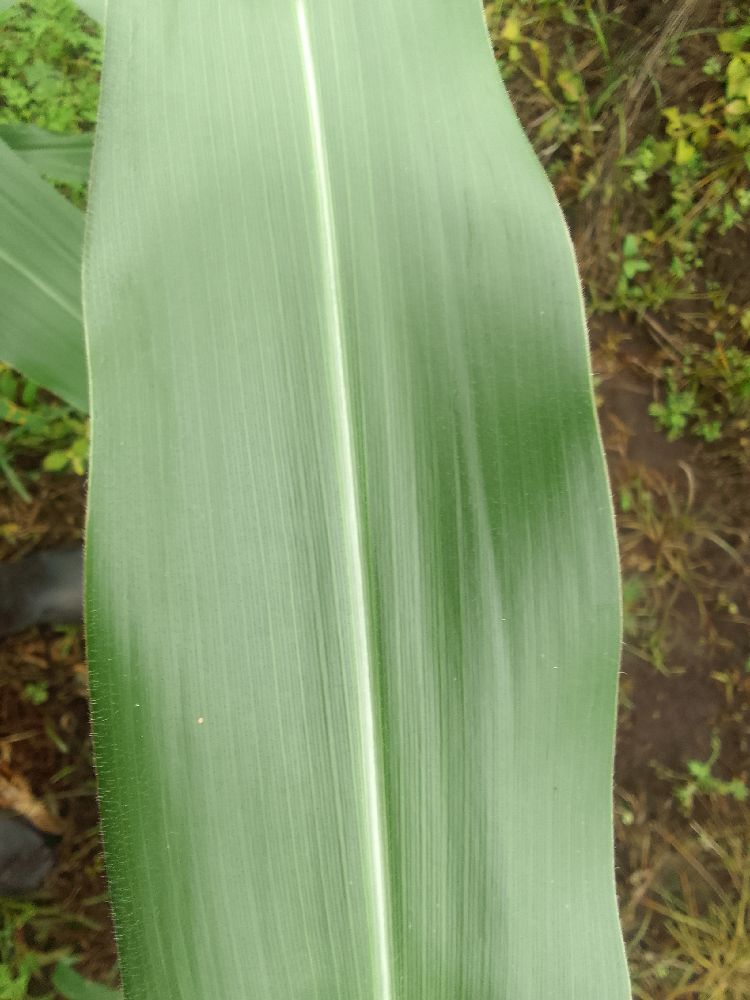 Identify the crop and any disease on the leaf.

maize, healthy
